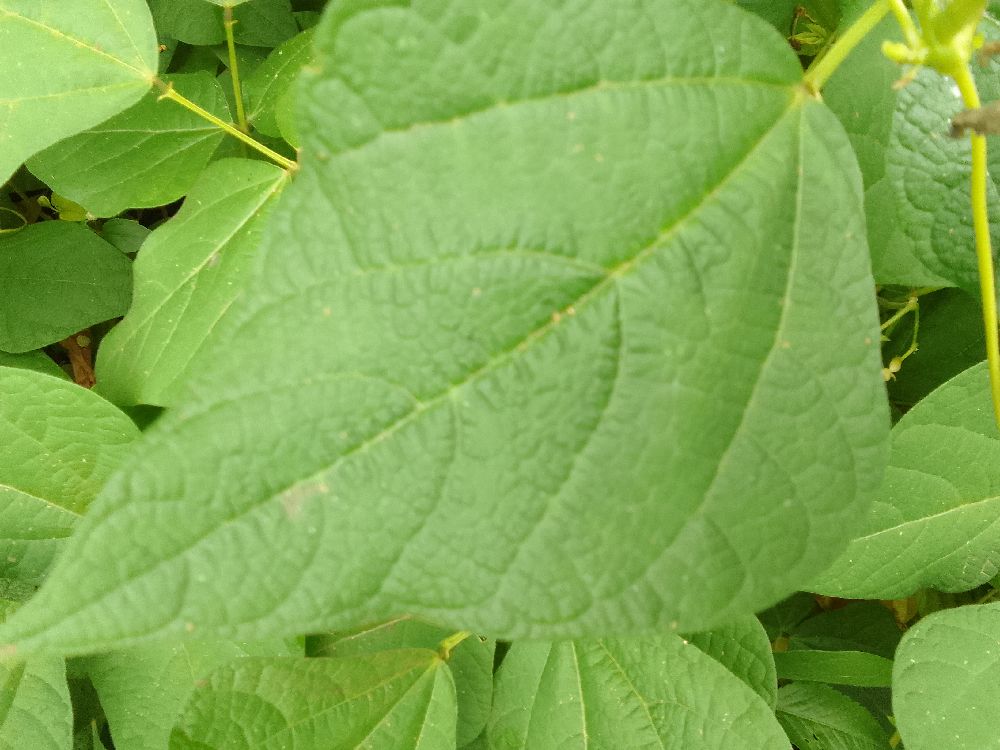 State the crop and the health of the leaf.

common bean, healthy
